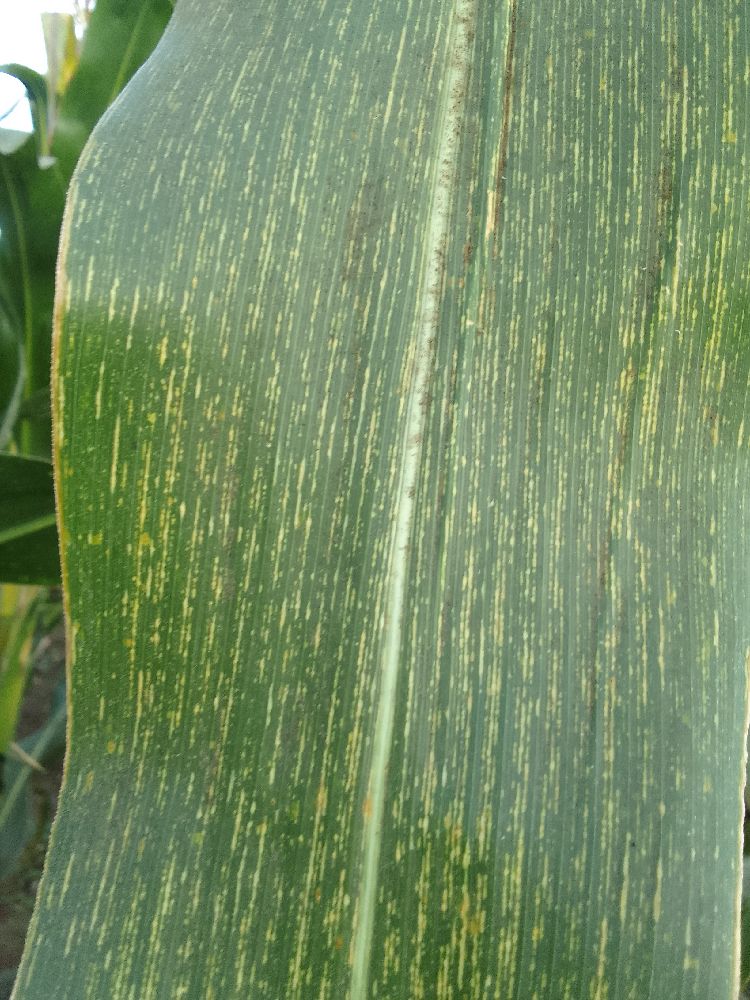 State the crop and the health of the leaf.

maize, maize streak virus
